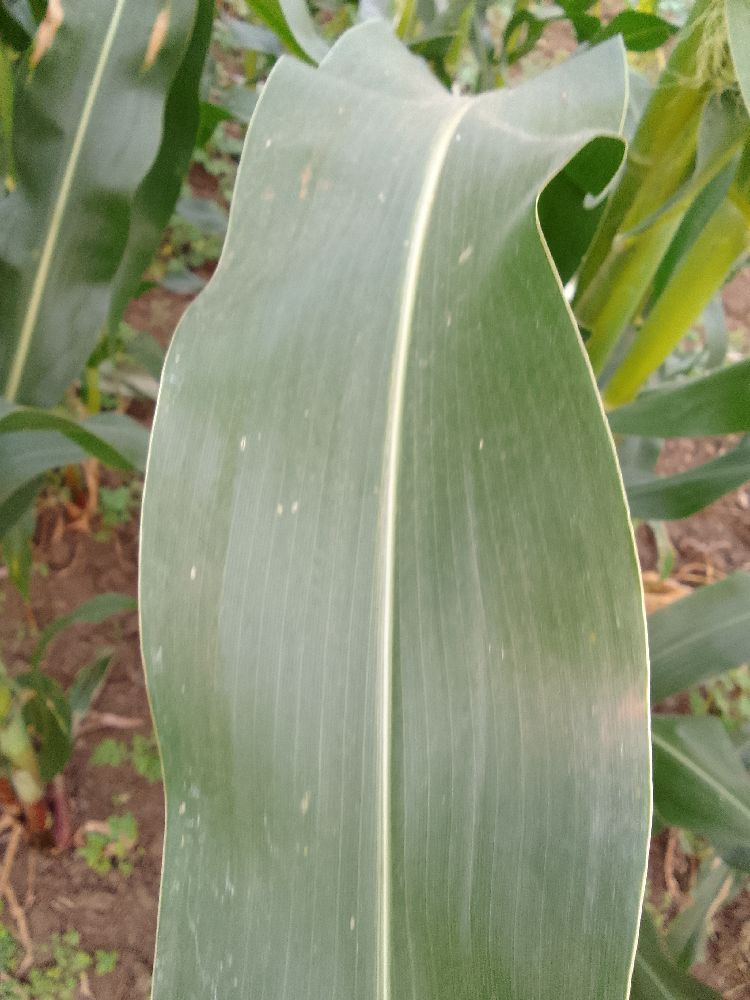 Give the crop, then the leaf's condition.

maize, healthy
